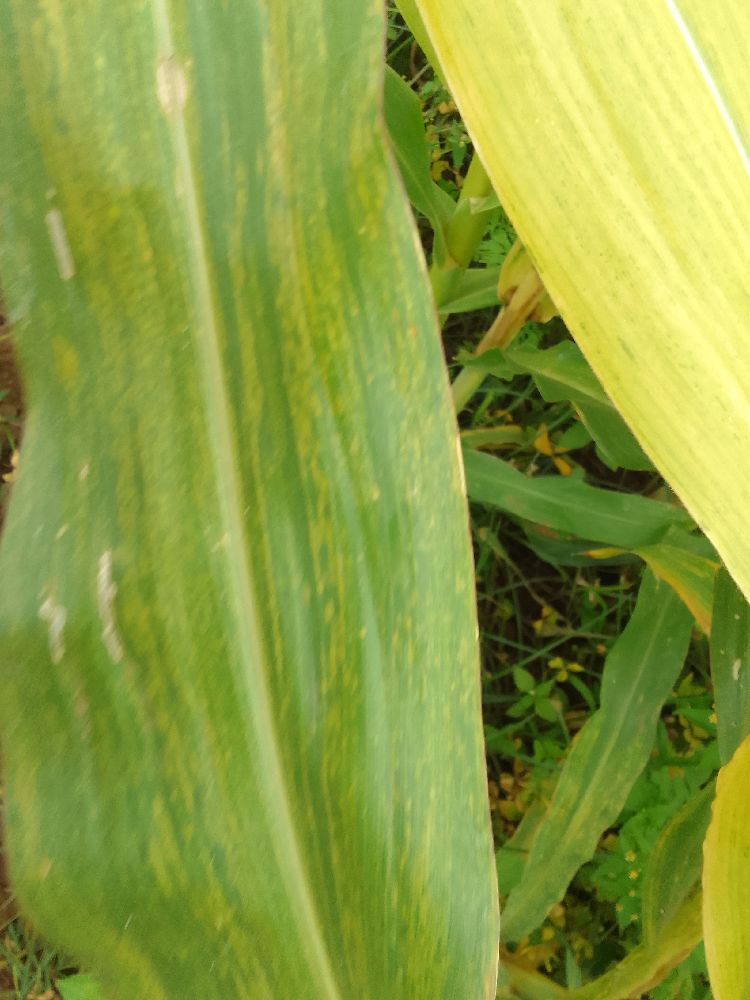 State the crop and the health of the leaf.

maize, maize lethal necrosis
